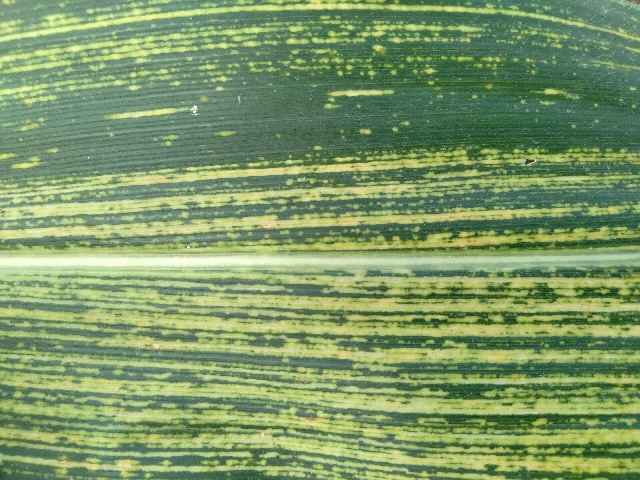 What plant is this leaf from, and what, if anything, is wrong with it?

maize, maize streak virus
